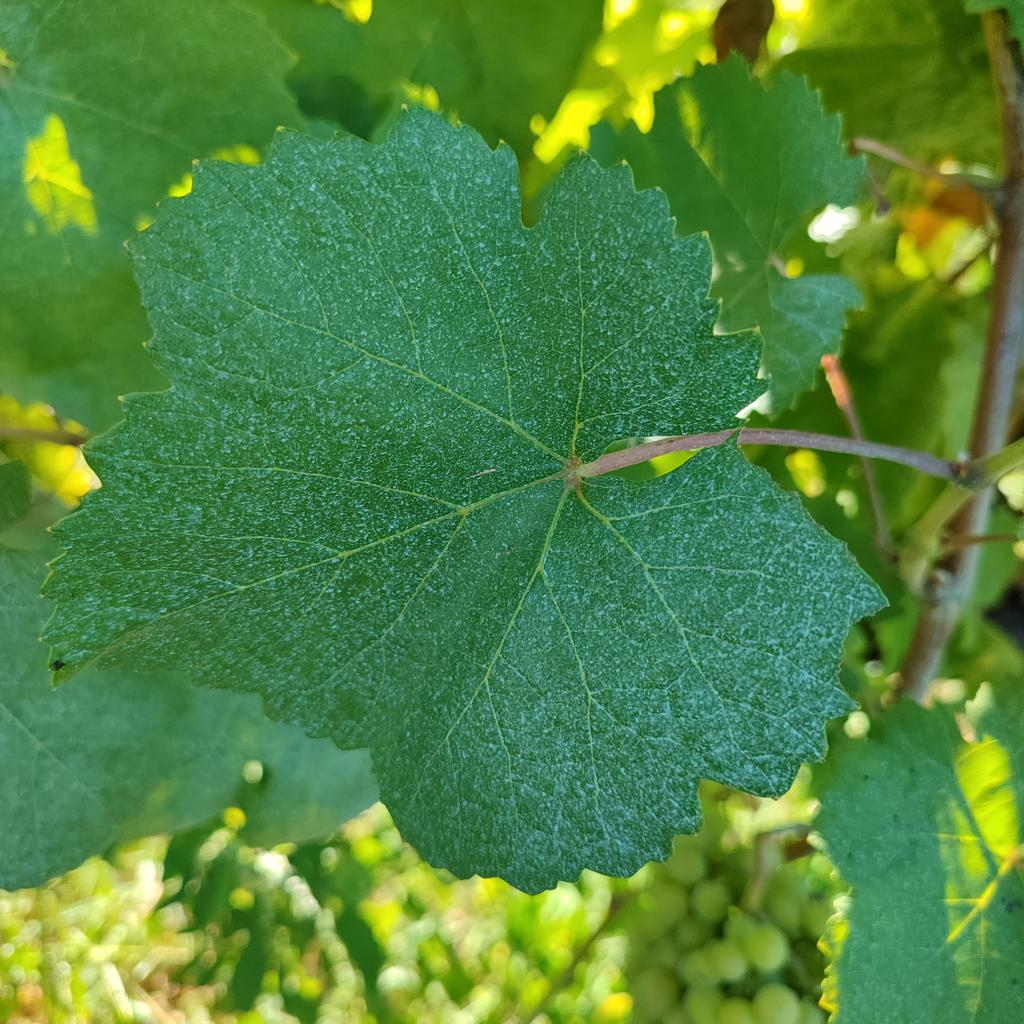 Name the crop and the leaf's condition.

grapevine, healthy
